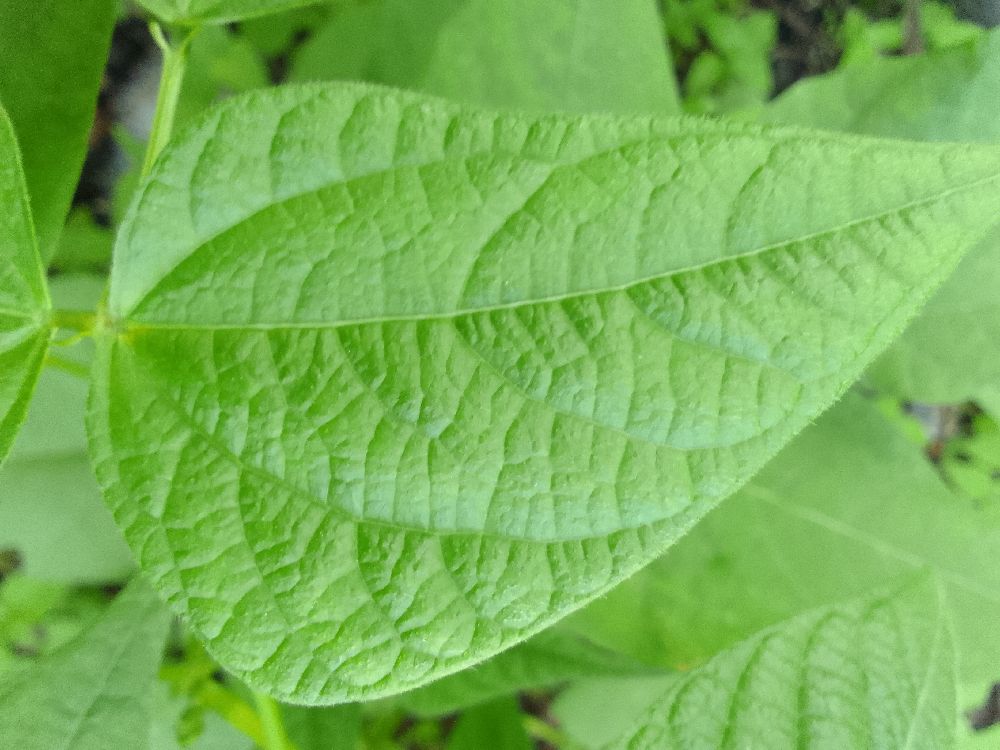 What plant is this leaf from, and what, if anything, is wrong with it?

common bean, healthy
